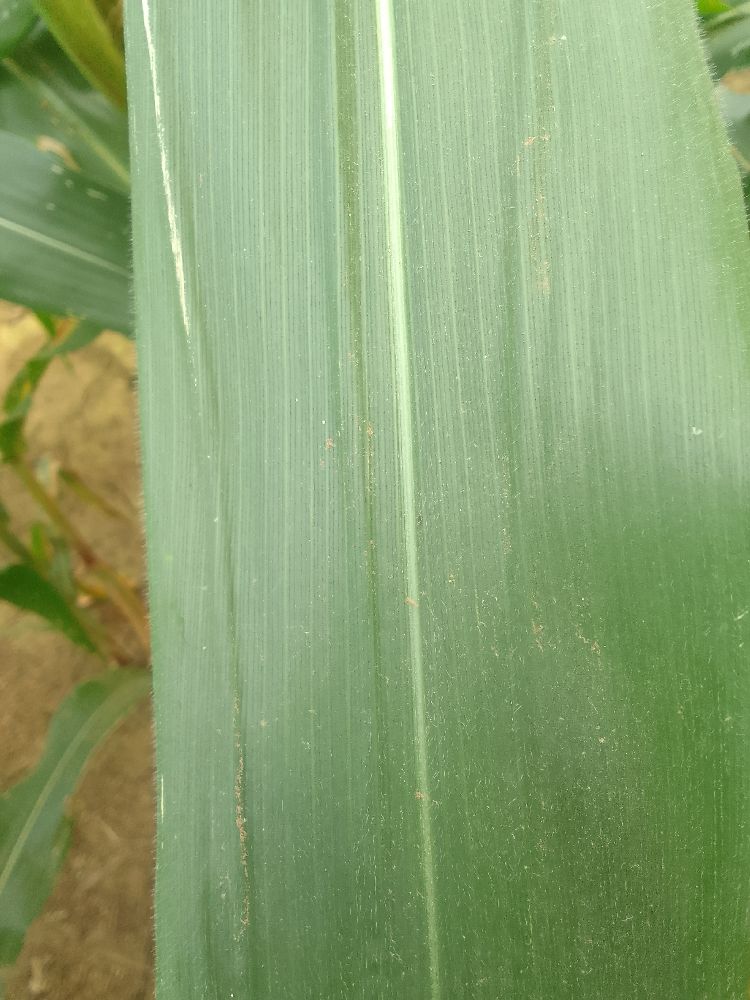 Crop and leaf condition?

maize, healthy
